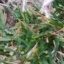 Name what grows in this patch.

grass
